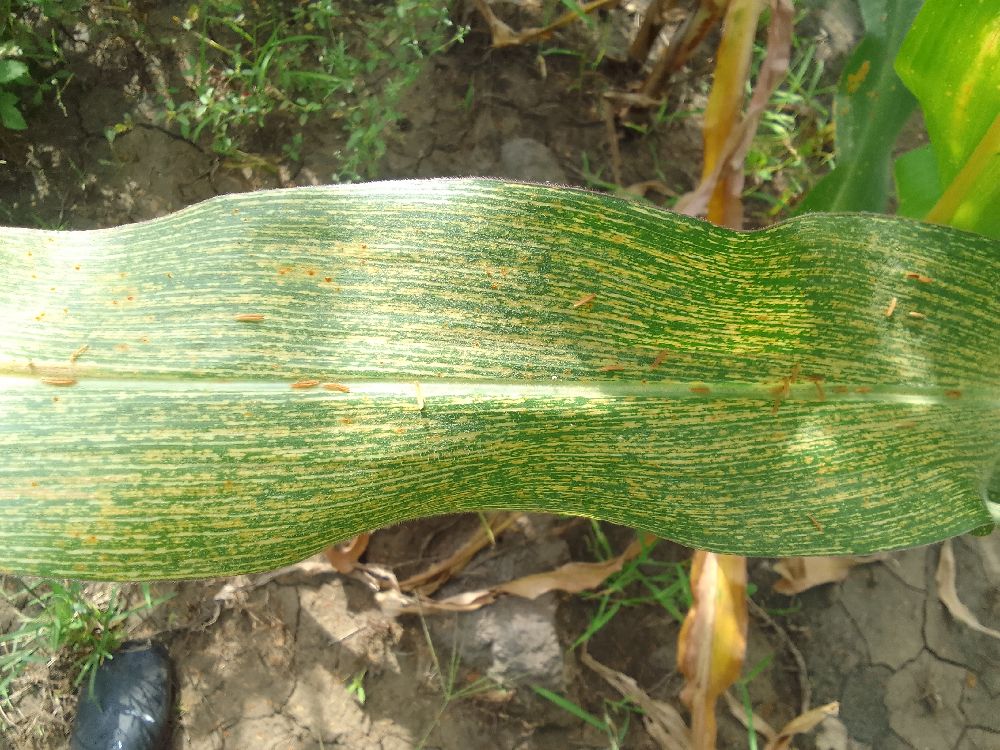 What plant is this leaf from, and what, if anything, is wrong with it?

maize, maize streak virus
